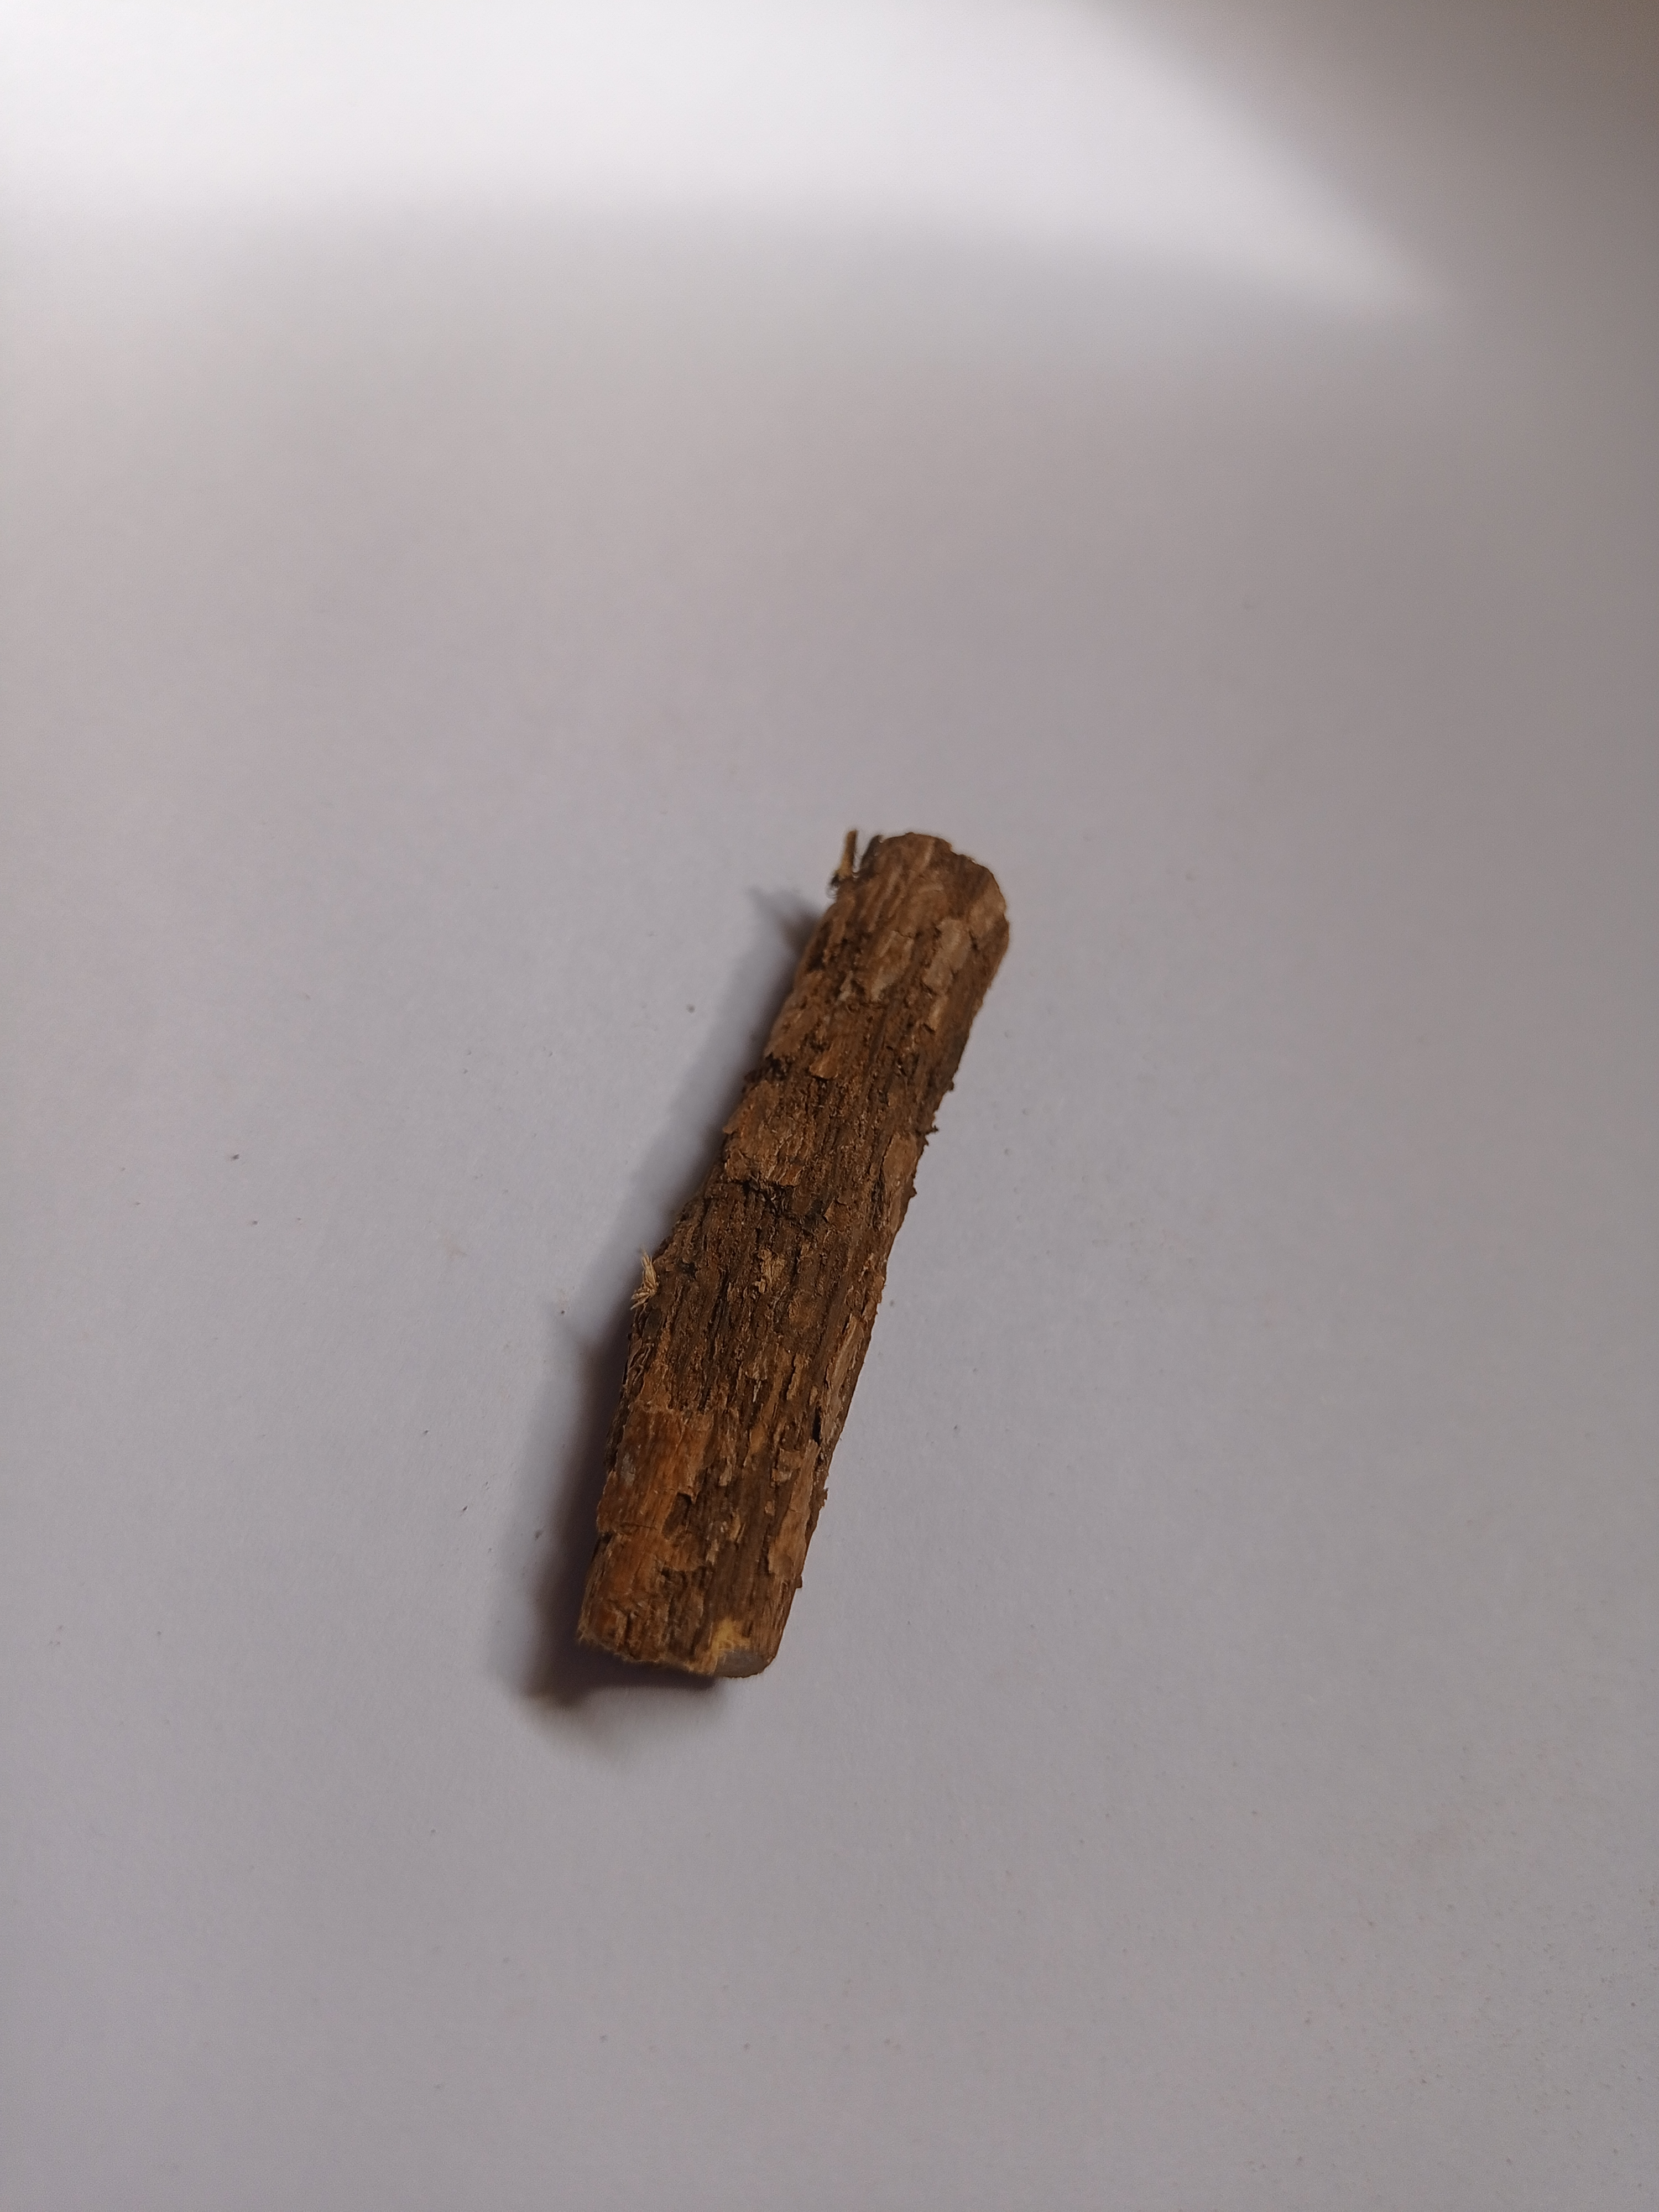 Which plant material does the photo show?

jesthamadh
